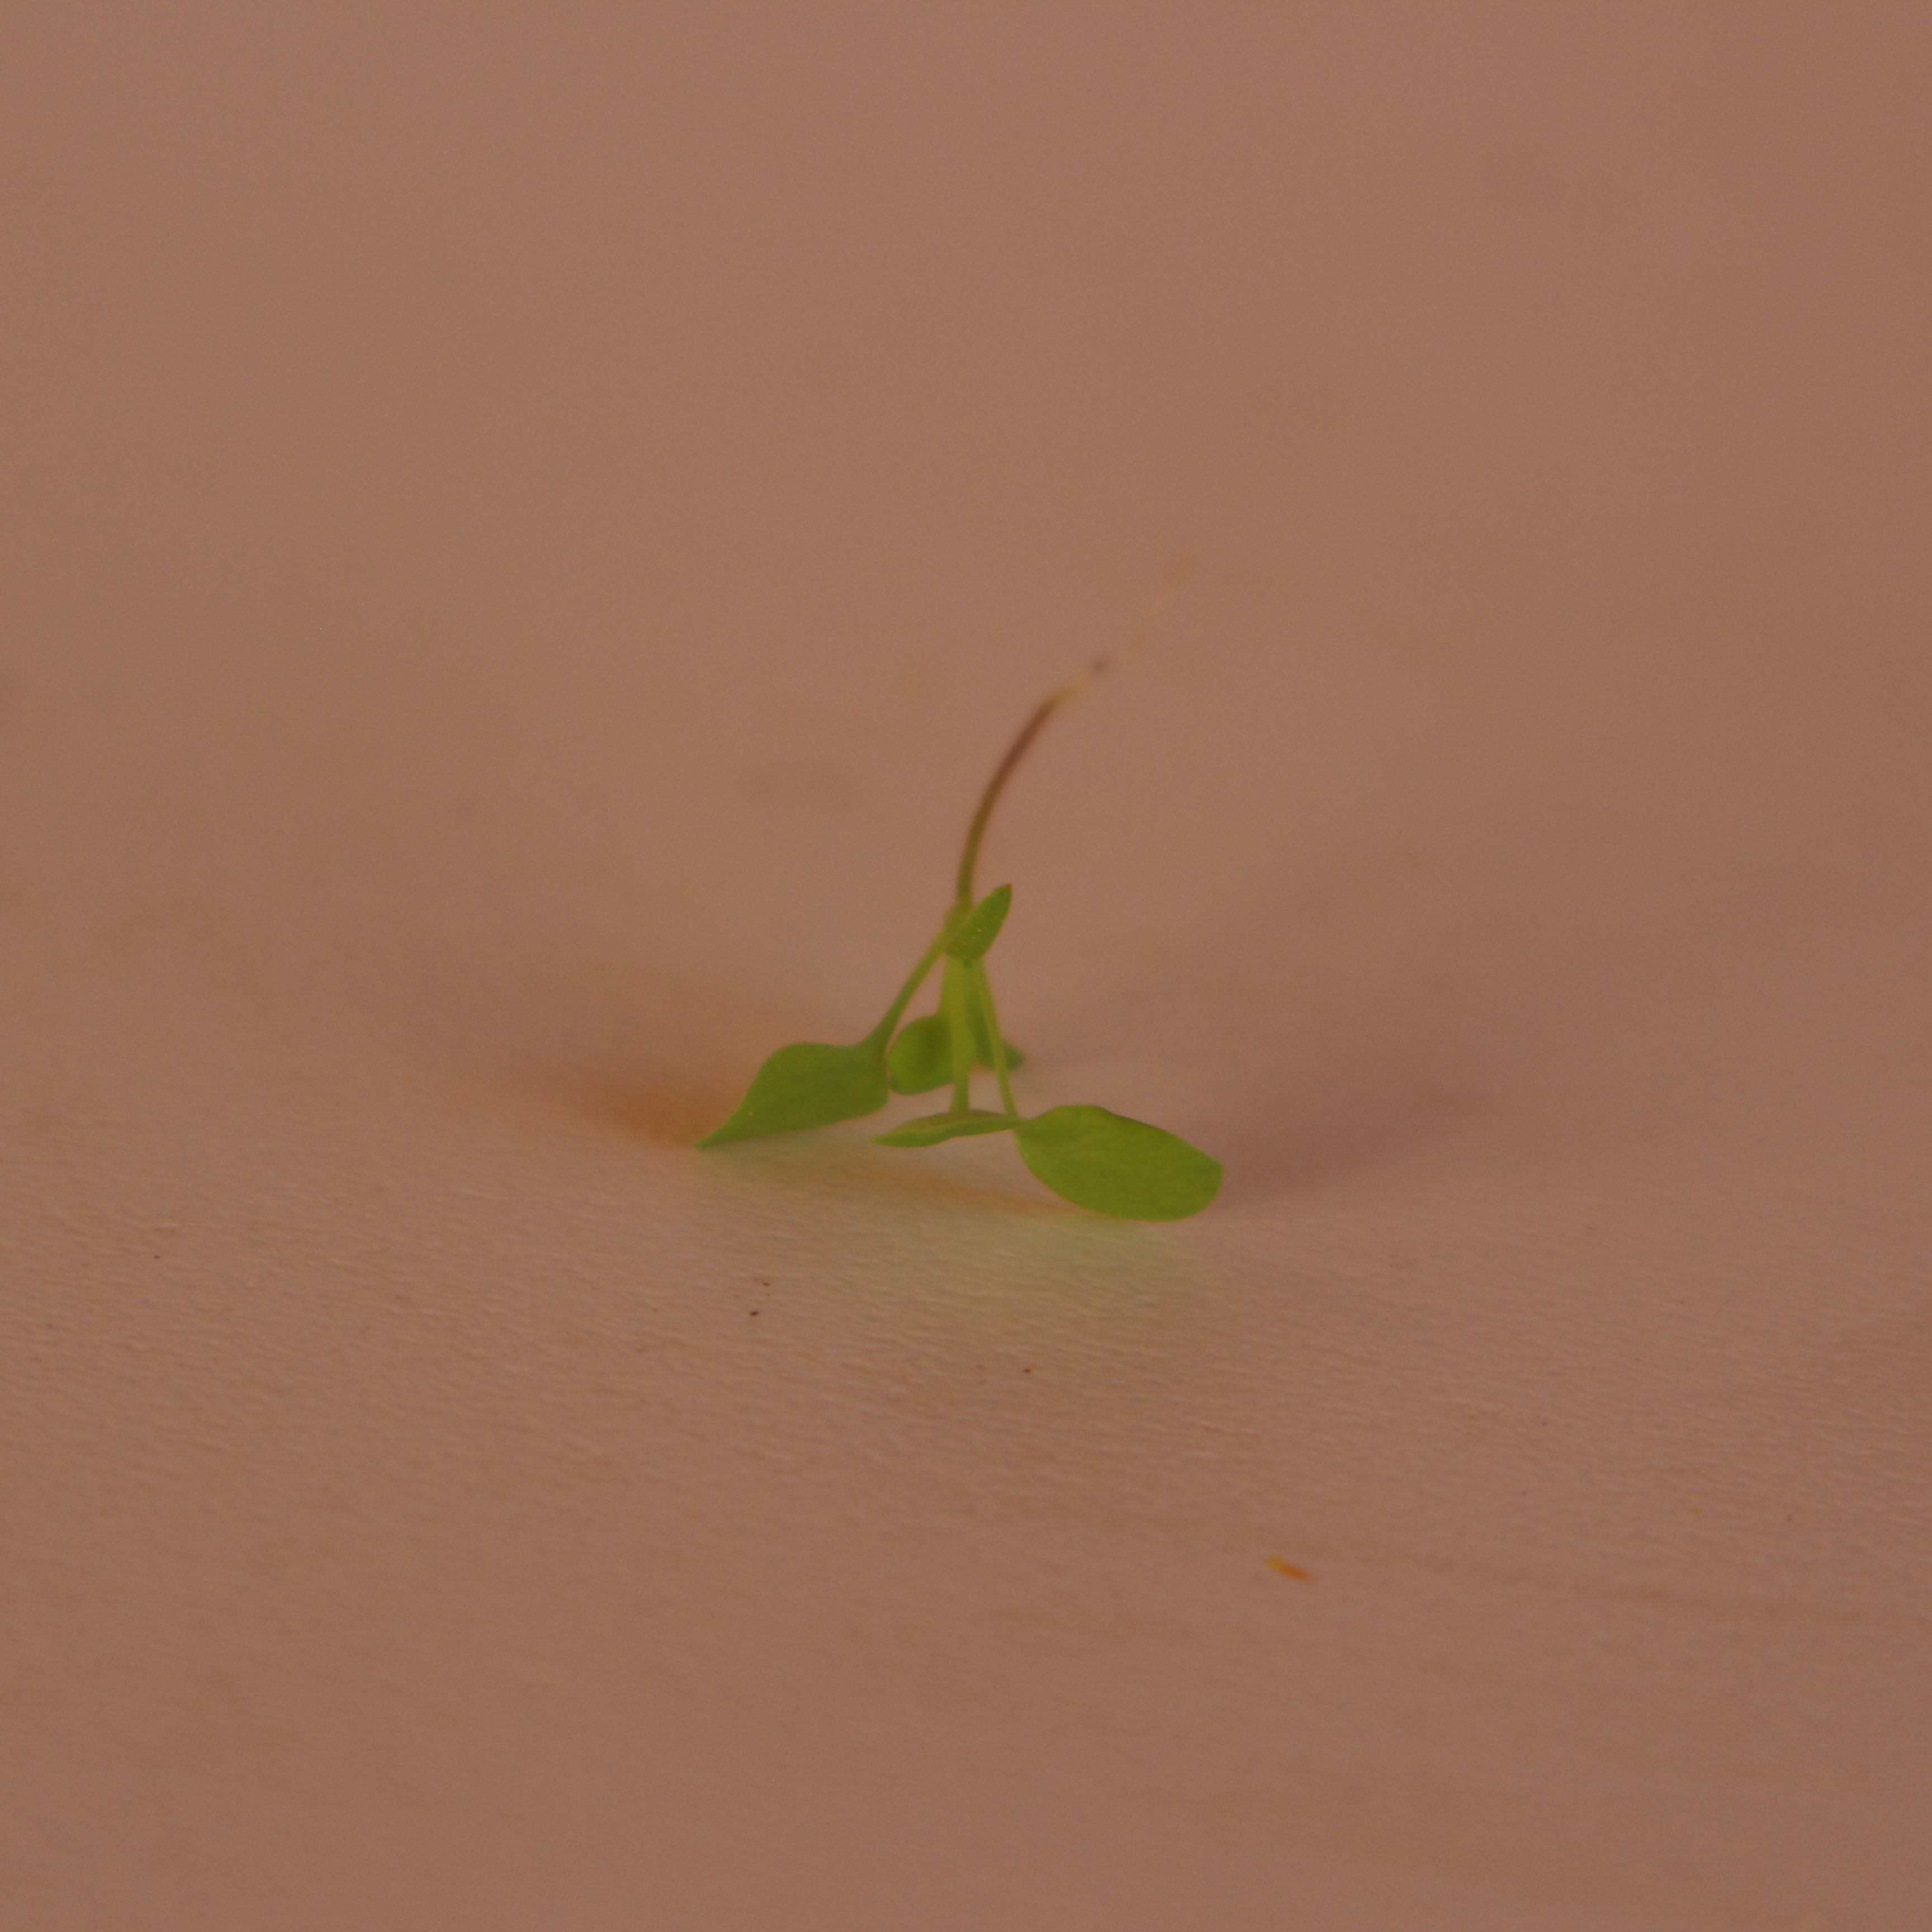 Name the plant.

Papaver rhoeas
